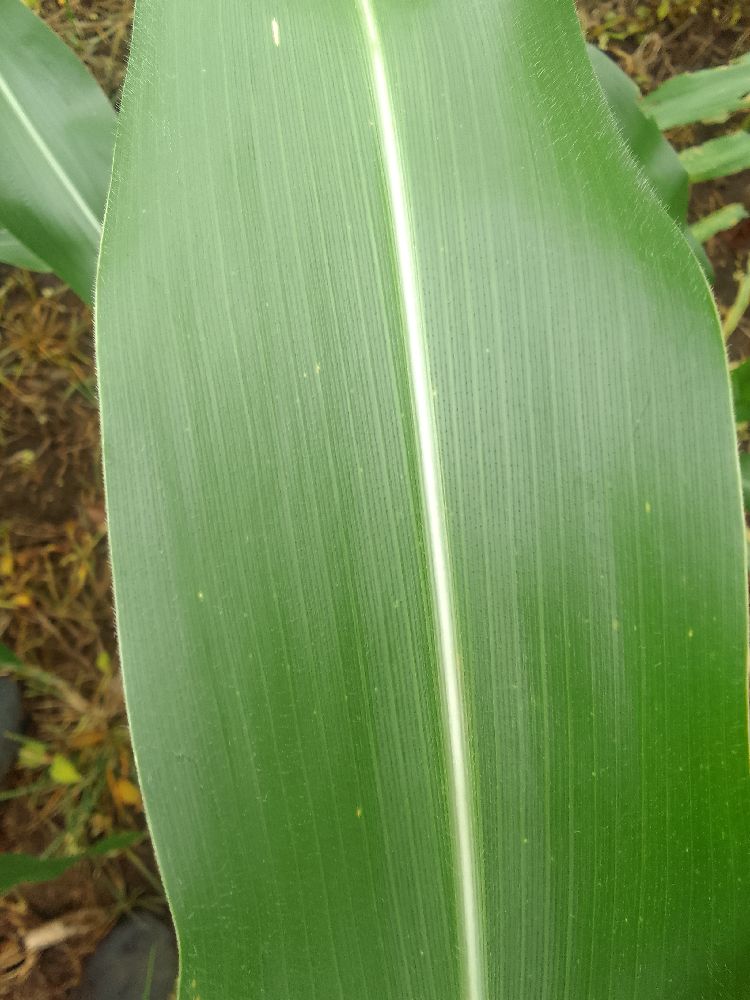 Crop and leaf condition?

maize, healthy
